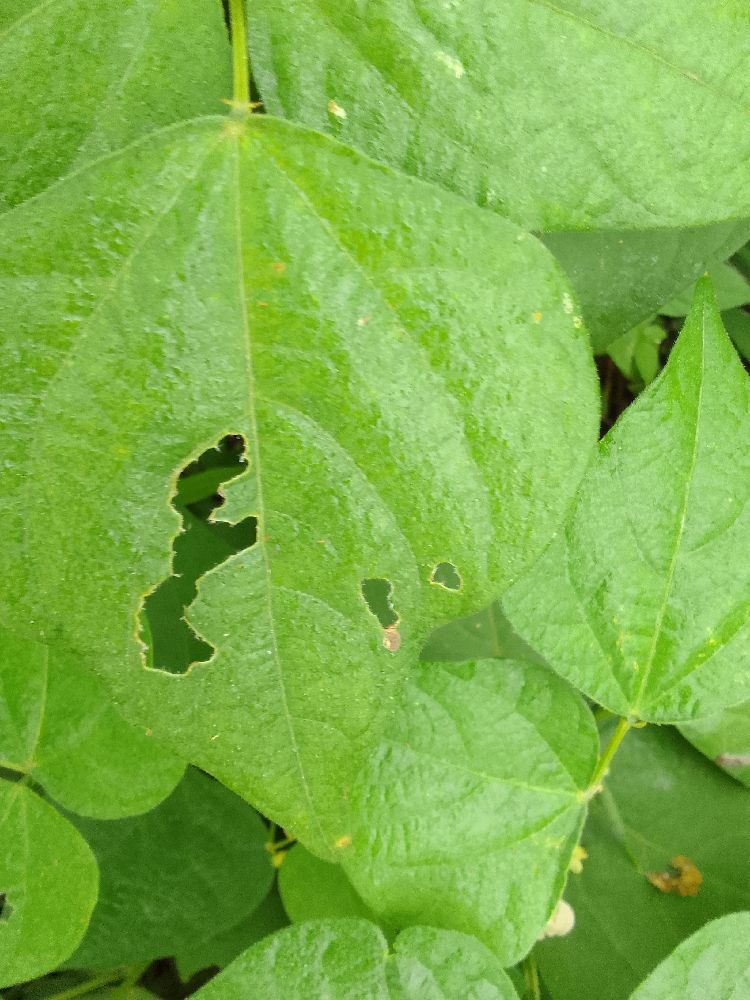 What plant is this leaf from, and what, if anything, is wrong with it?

common bean, healthy
